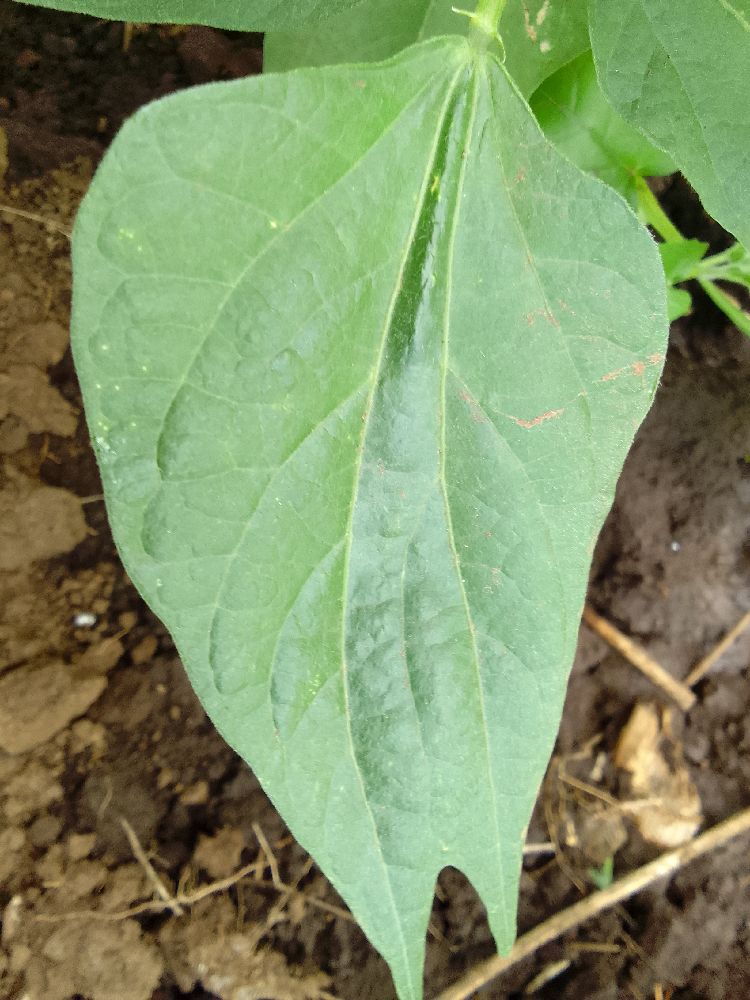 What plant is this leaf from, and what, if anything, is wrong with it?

common bean, healthy
